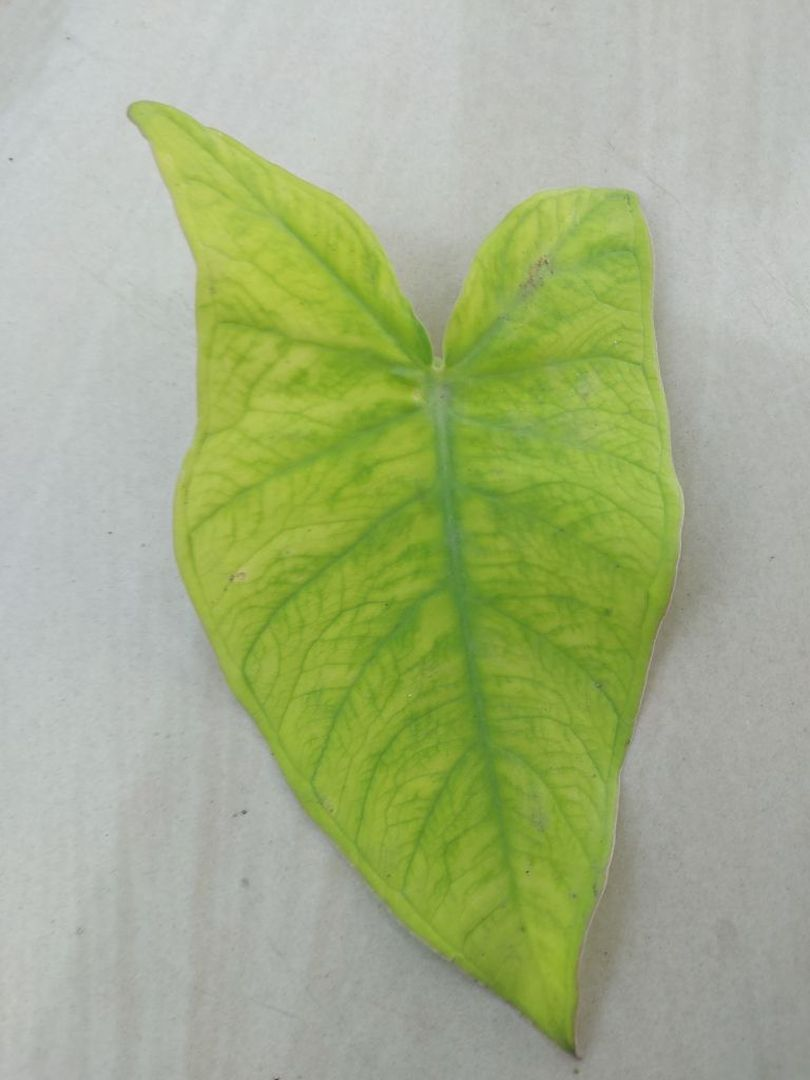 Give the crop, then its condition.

taro, mosaic
